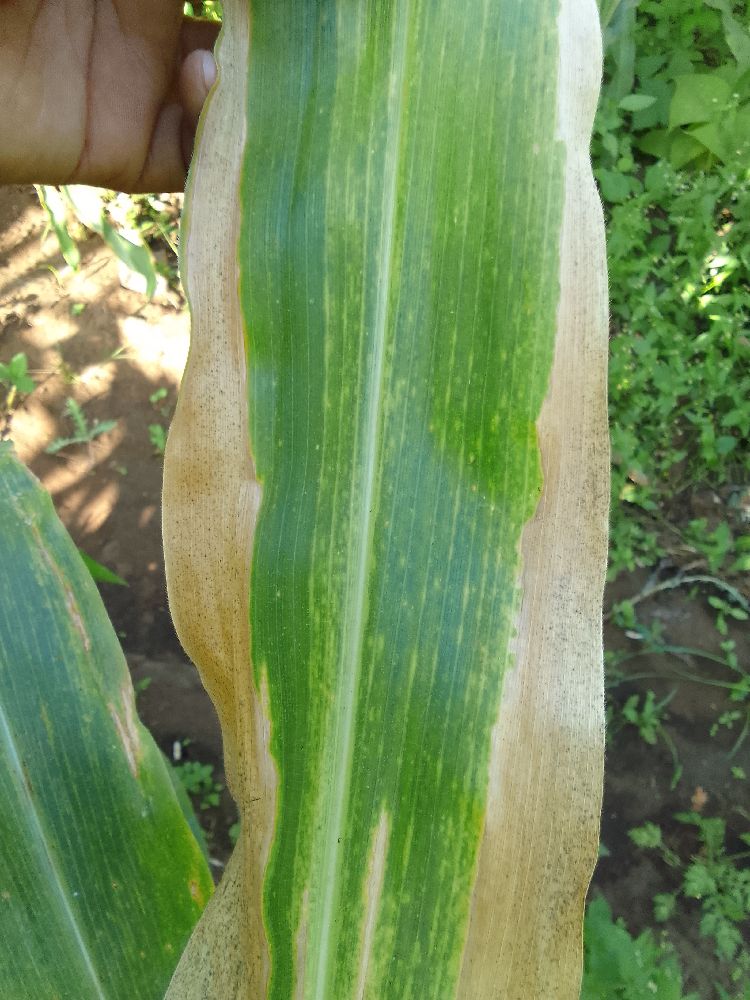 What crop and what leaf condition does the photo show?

maize, maize lethal necrosis
